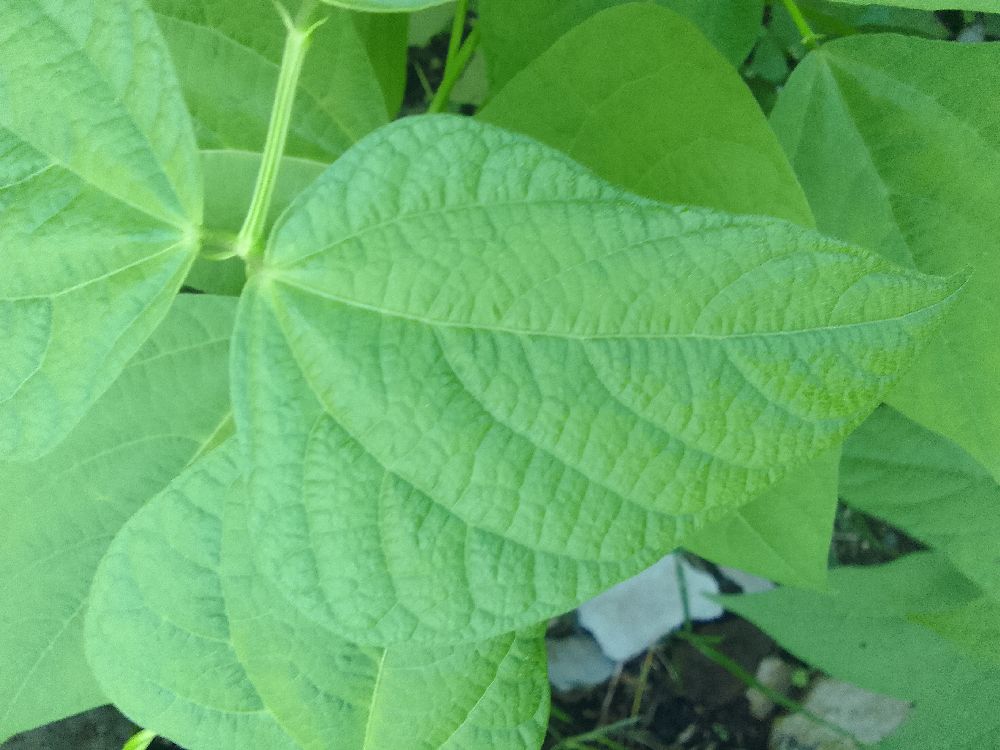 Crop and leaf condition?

common bean, healthy
